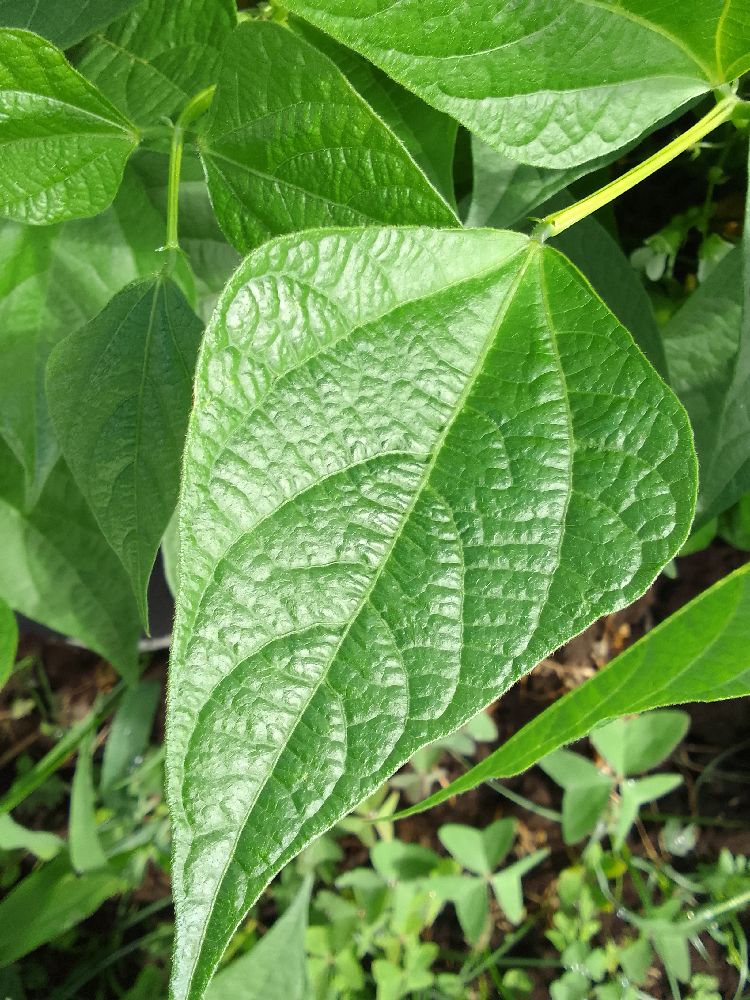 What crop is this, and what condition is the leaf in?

common bean, healthy
